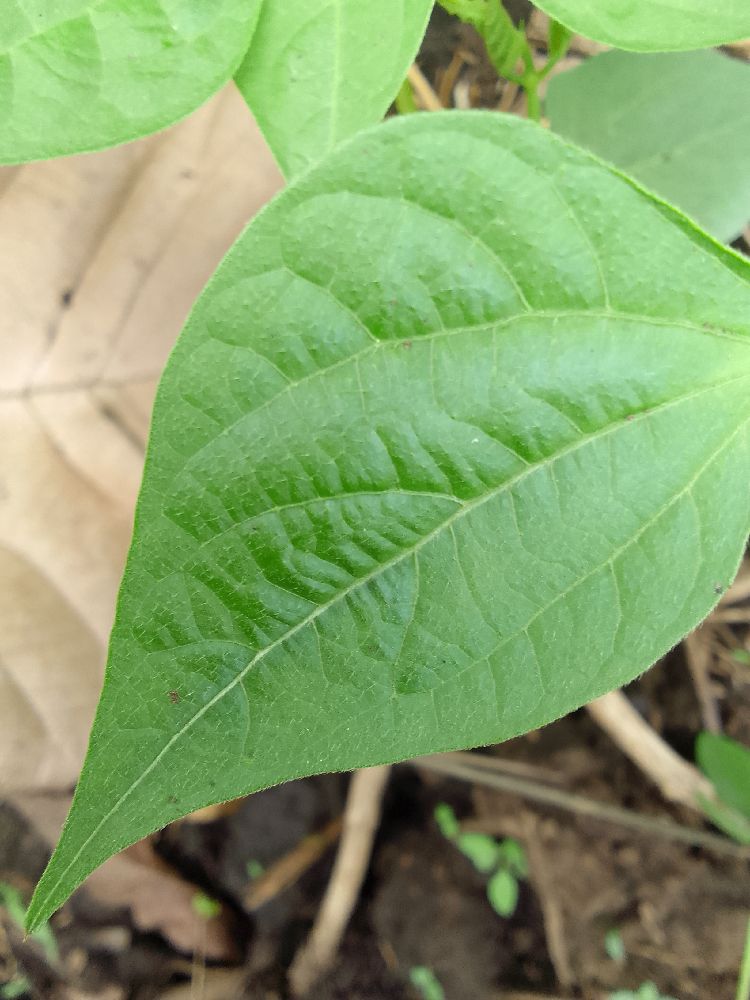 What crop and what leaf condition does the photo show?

common bean, healthy
